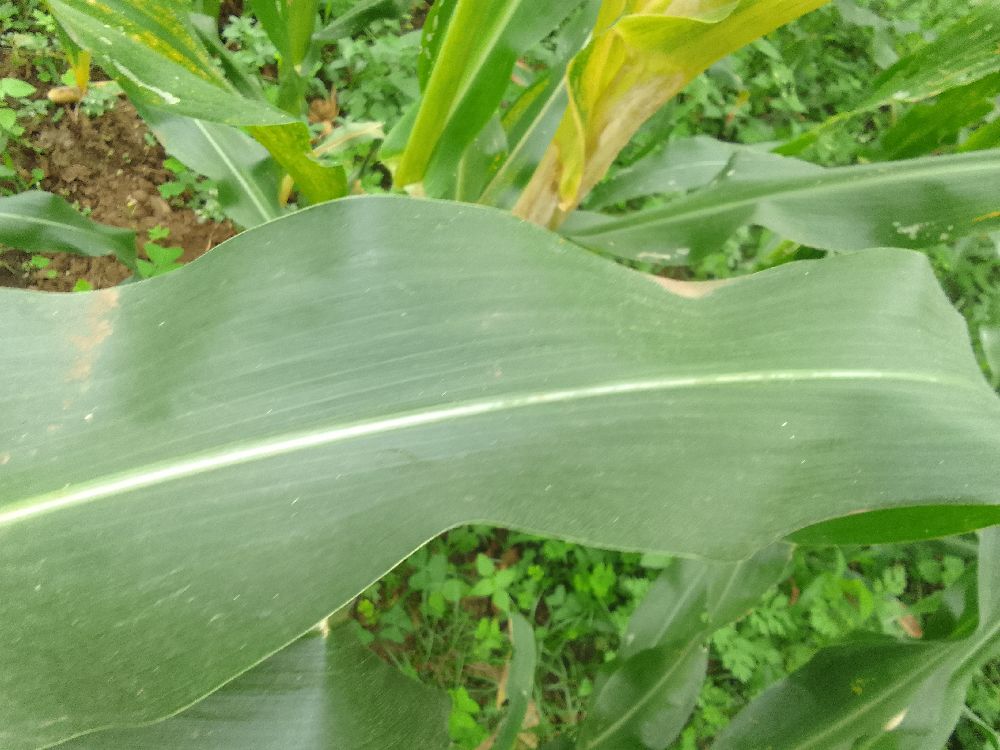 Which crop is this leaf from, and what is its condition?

maize, healthy
